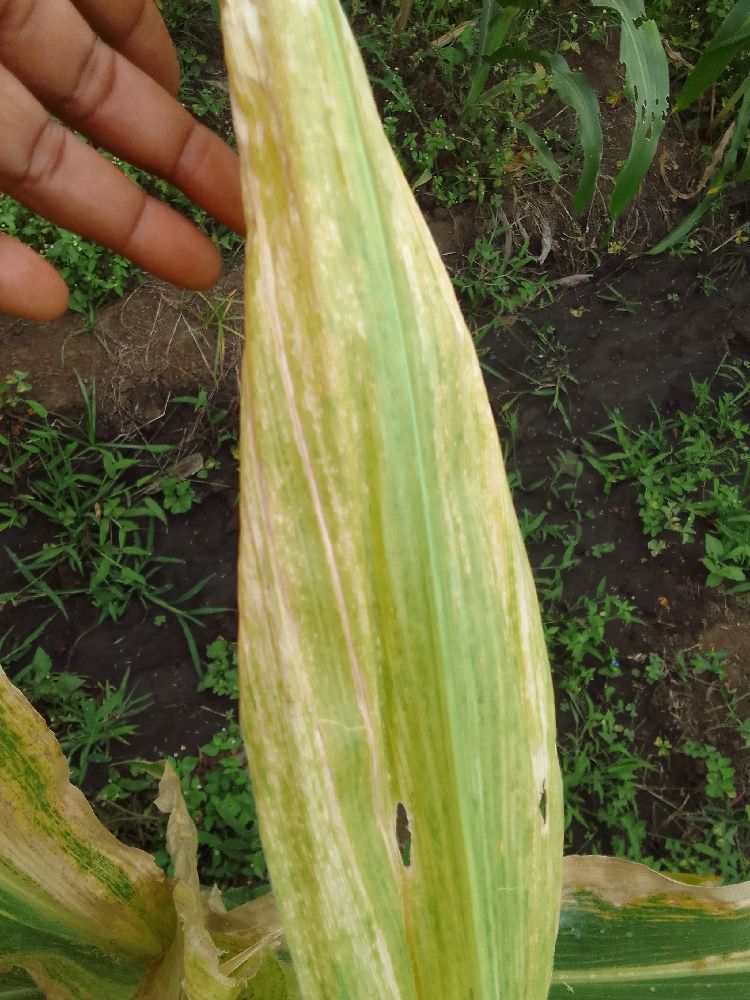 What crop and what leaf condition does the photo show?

maize, maize lethal necrosis
